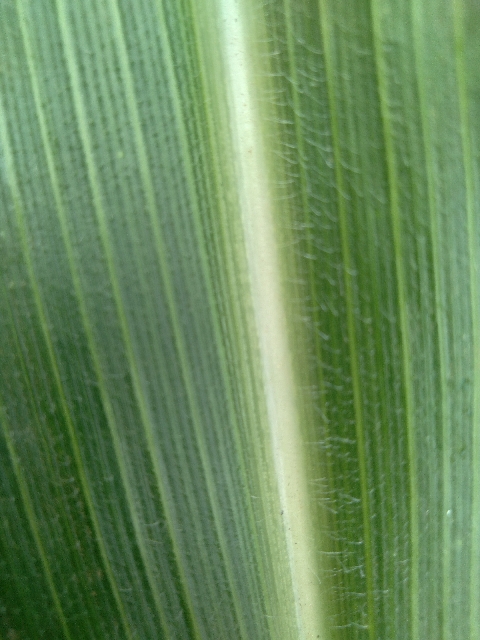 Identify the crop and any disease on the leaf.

maize, healthy
